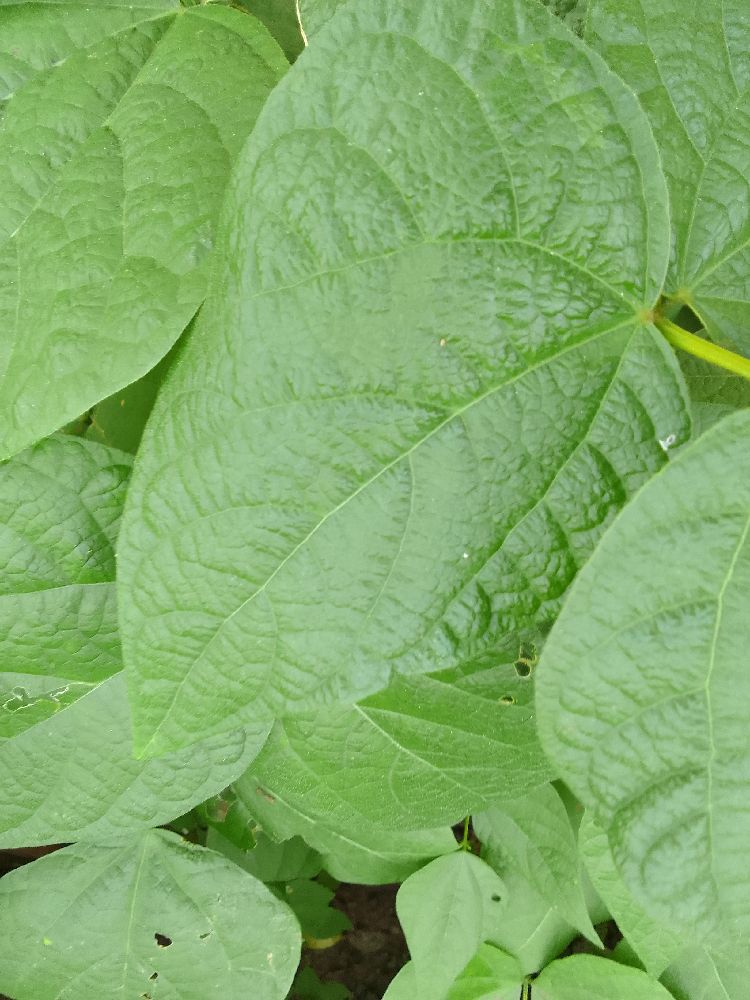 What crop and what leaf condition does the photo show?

common bean, healthy
